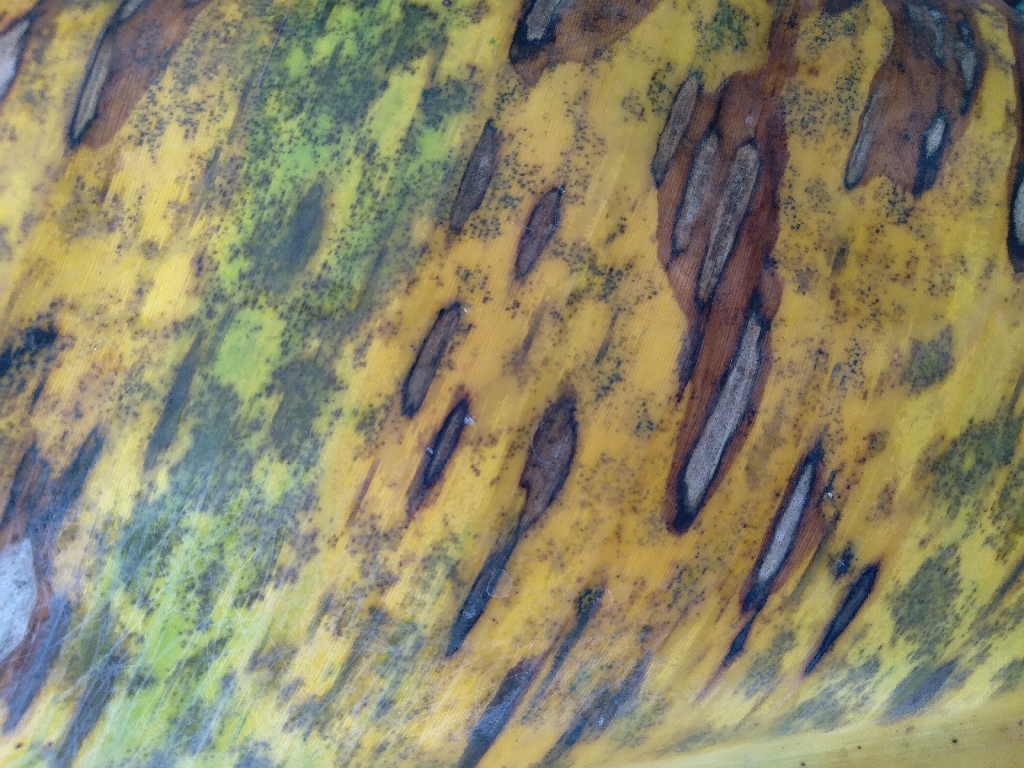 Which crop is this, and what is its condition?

banana, black sigatoka
